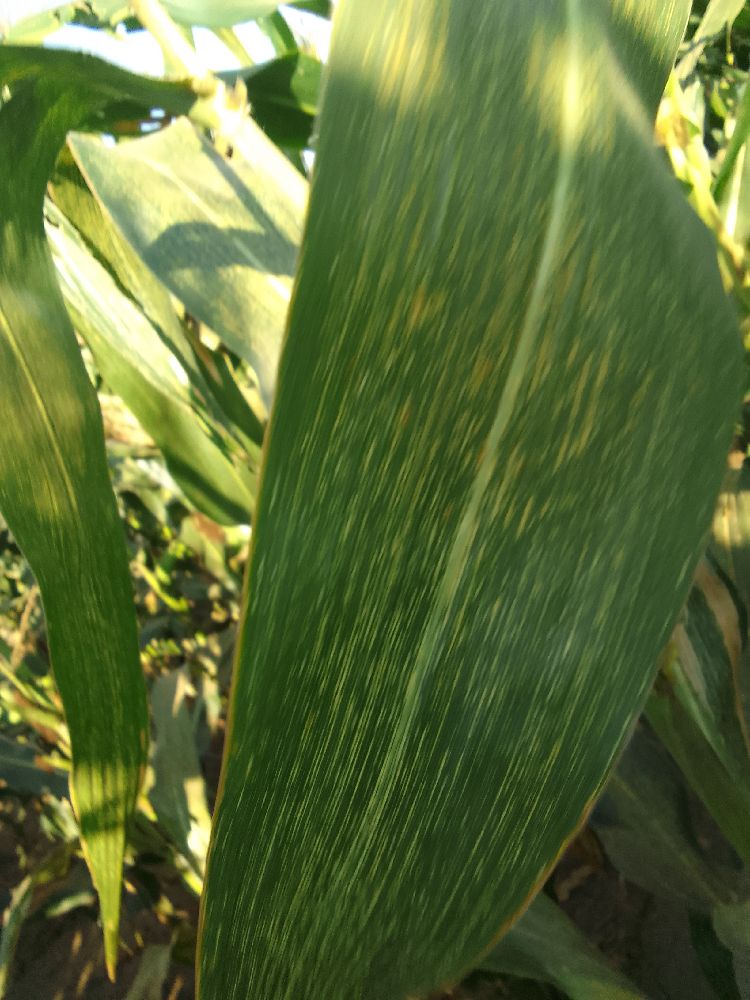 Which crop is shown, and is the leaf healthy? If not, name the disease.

maize, maize streak virus
